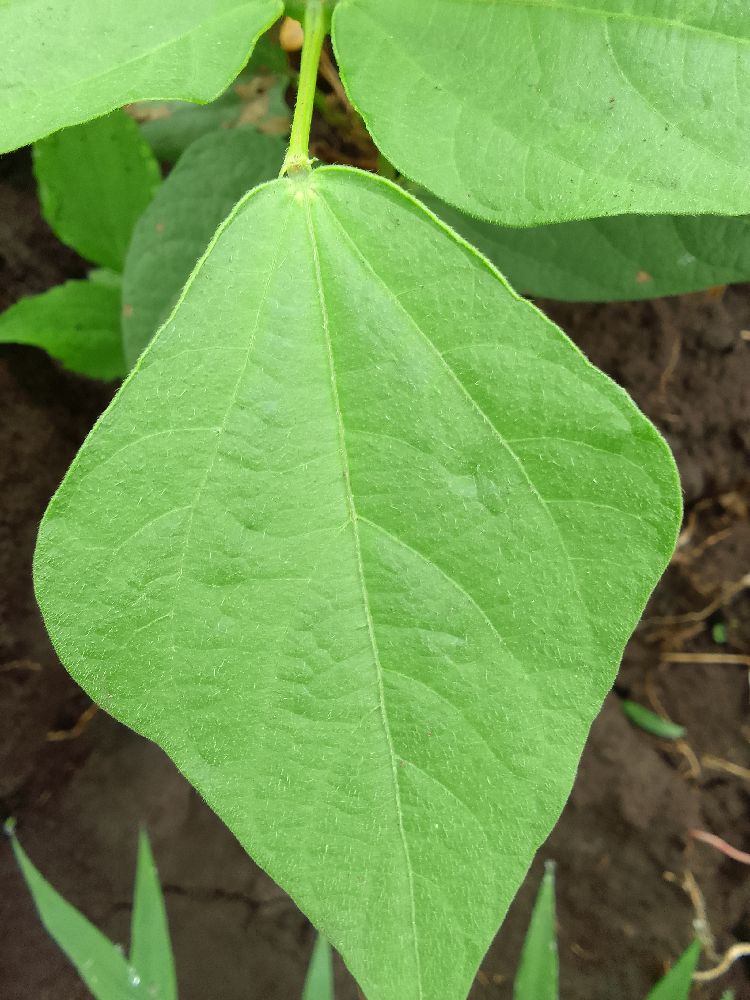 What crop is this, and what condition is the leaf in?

common bean, healthy
